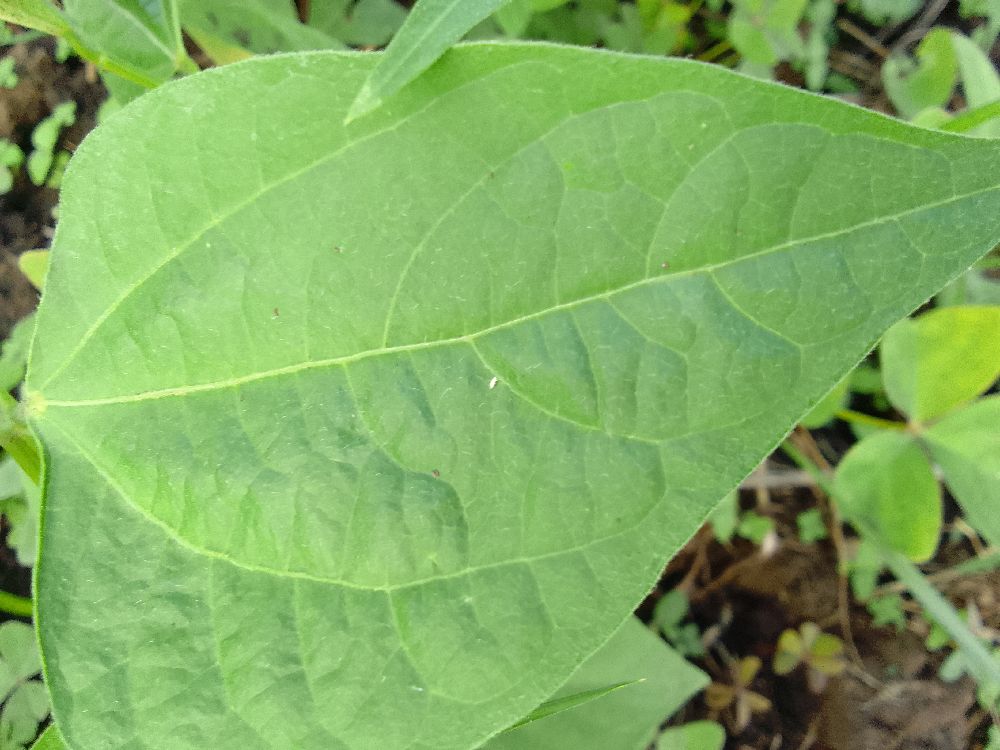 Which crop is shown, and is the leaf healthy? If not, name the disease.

common bean, healthy
